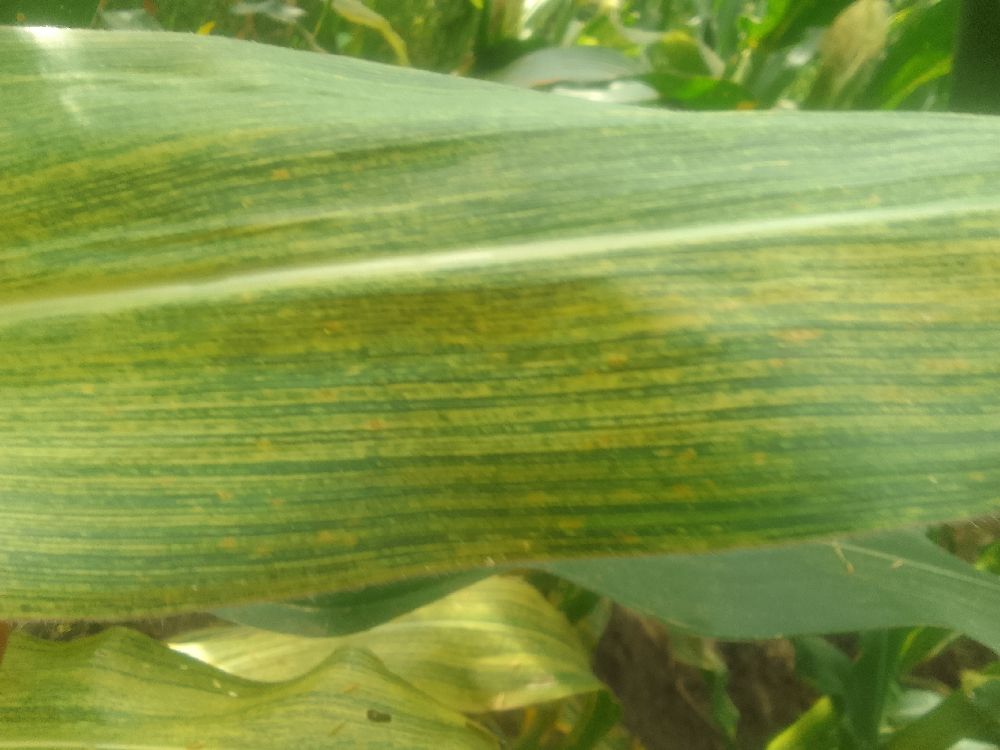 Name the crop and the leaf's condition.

maize, maize streak virus
